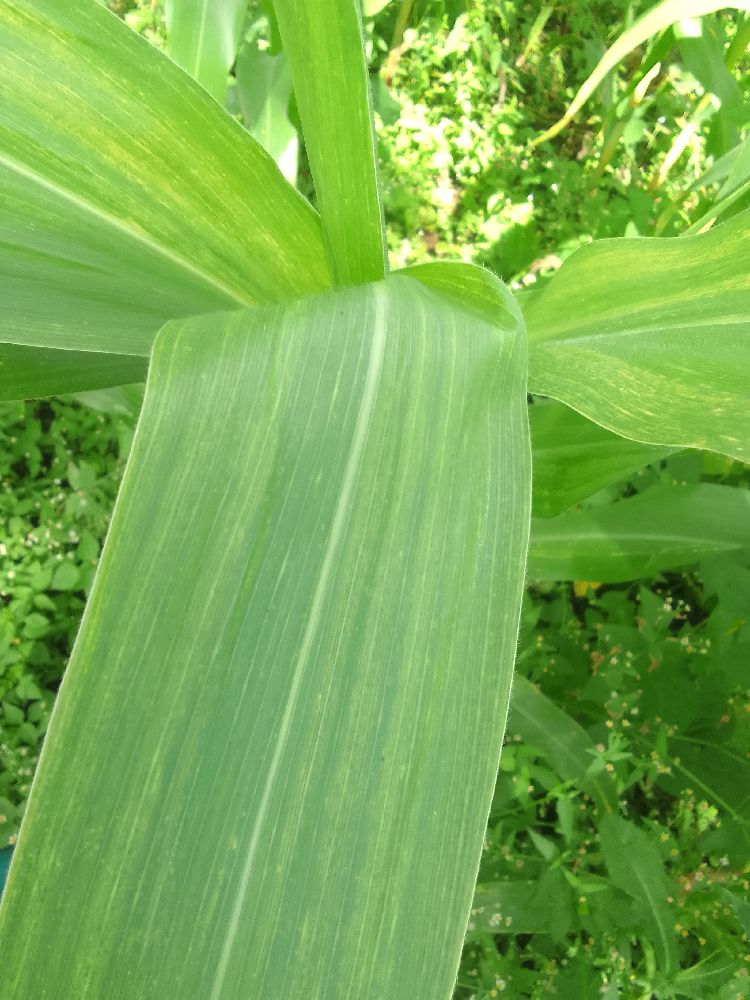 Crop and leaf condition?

maize, maize lethal necrosis
